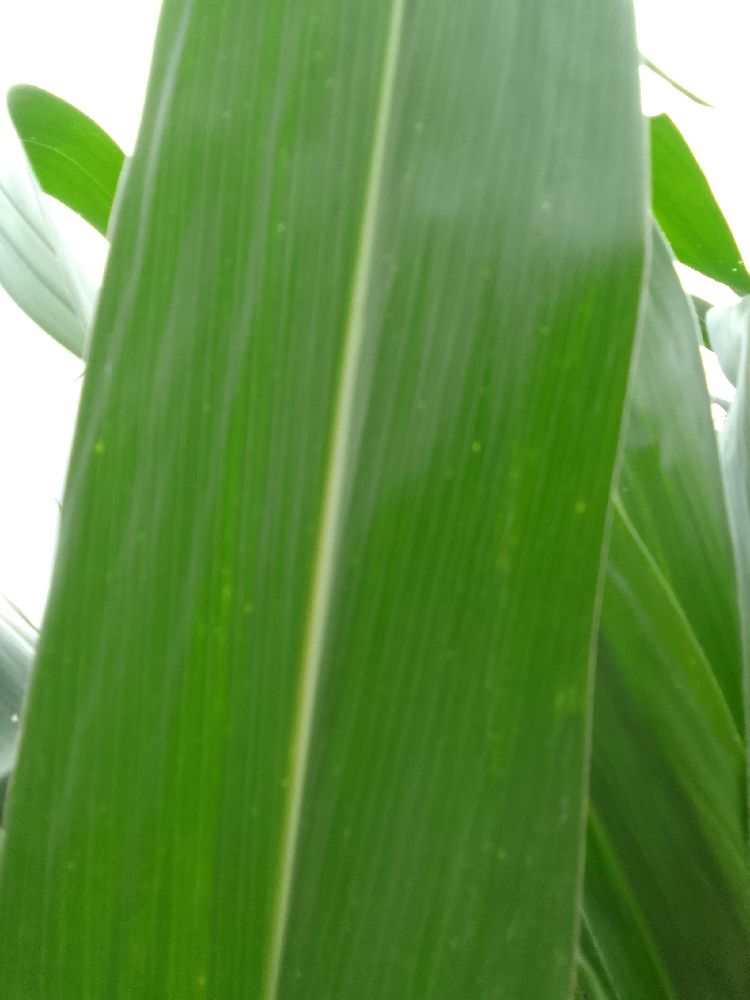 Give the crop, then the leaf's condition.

maize, healthy
